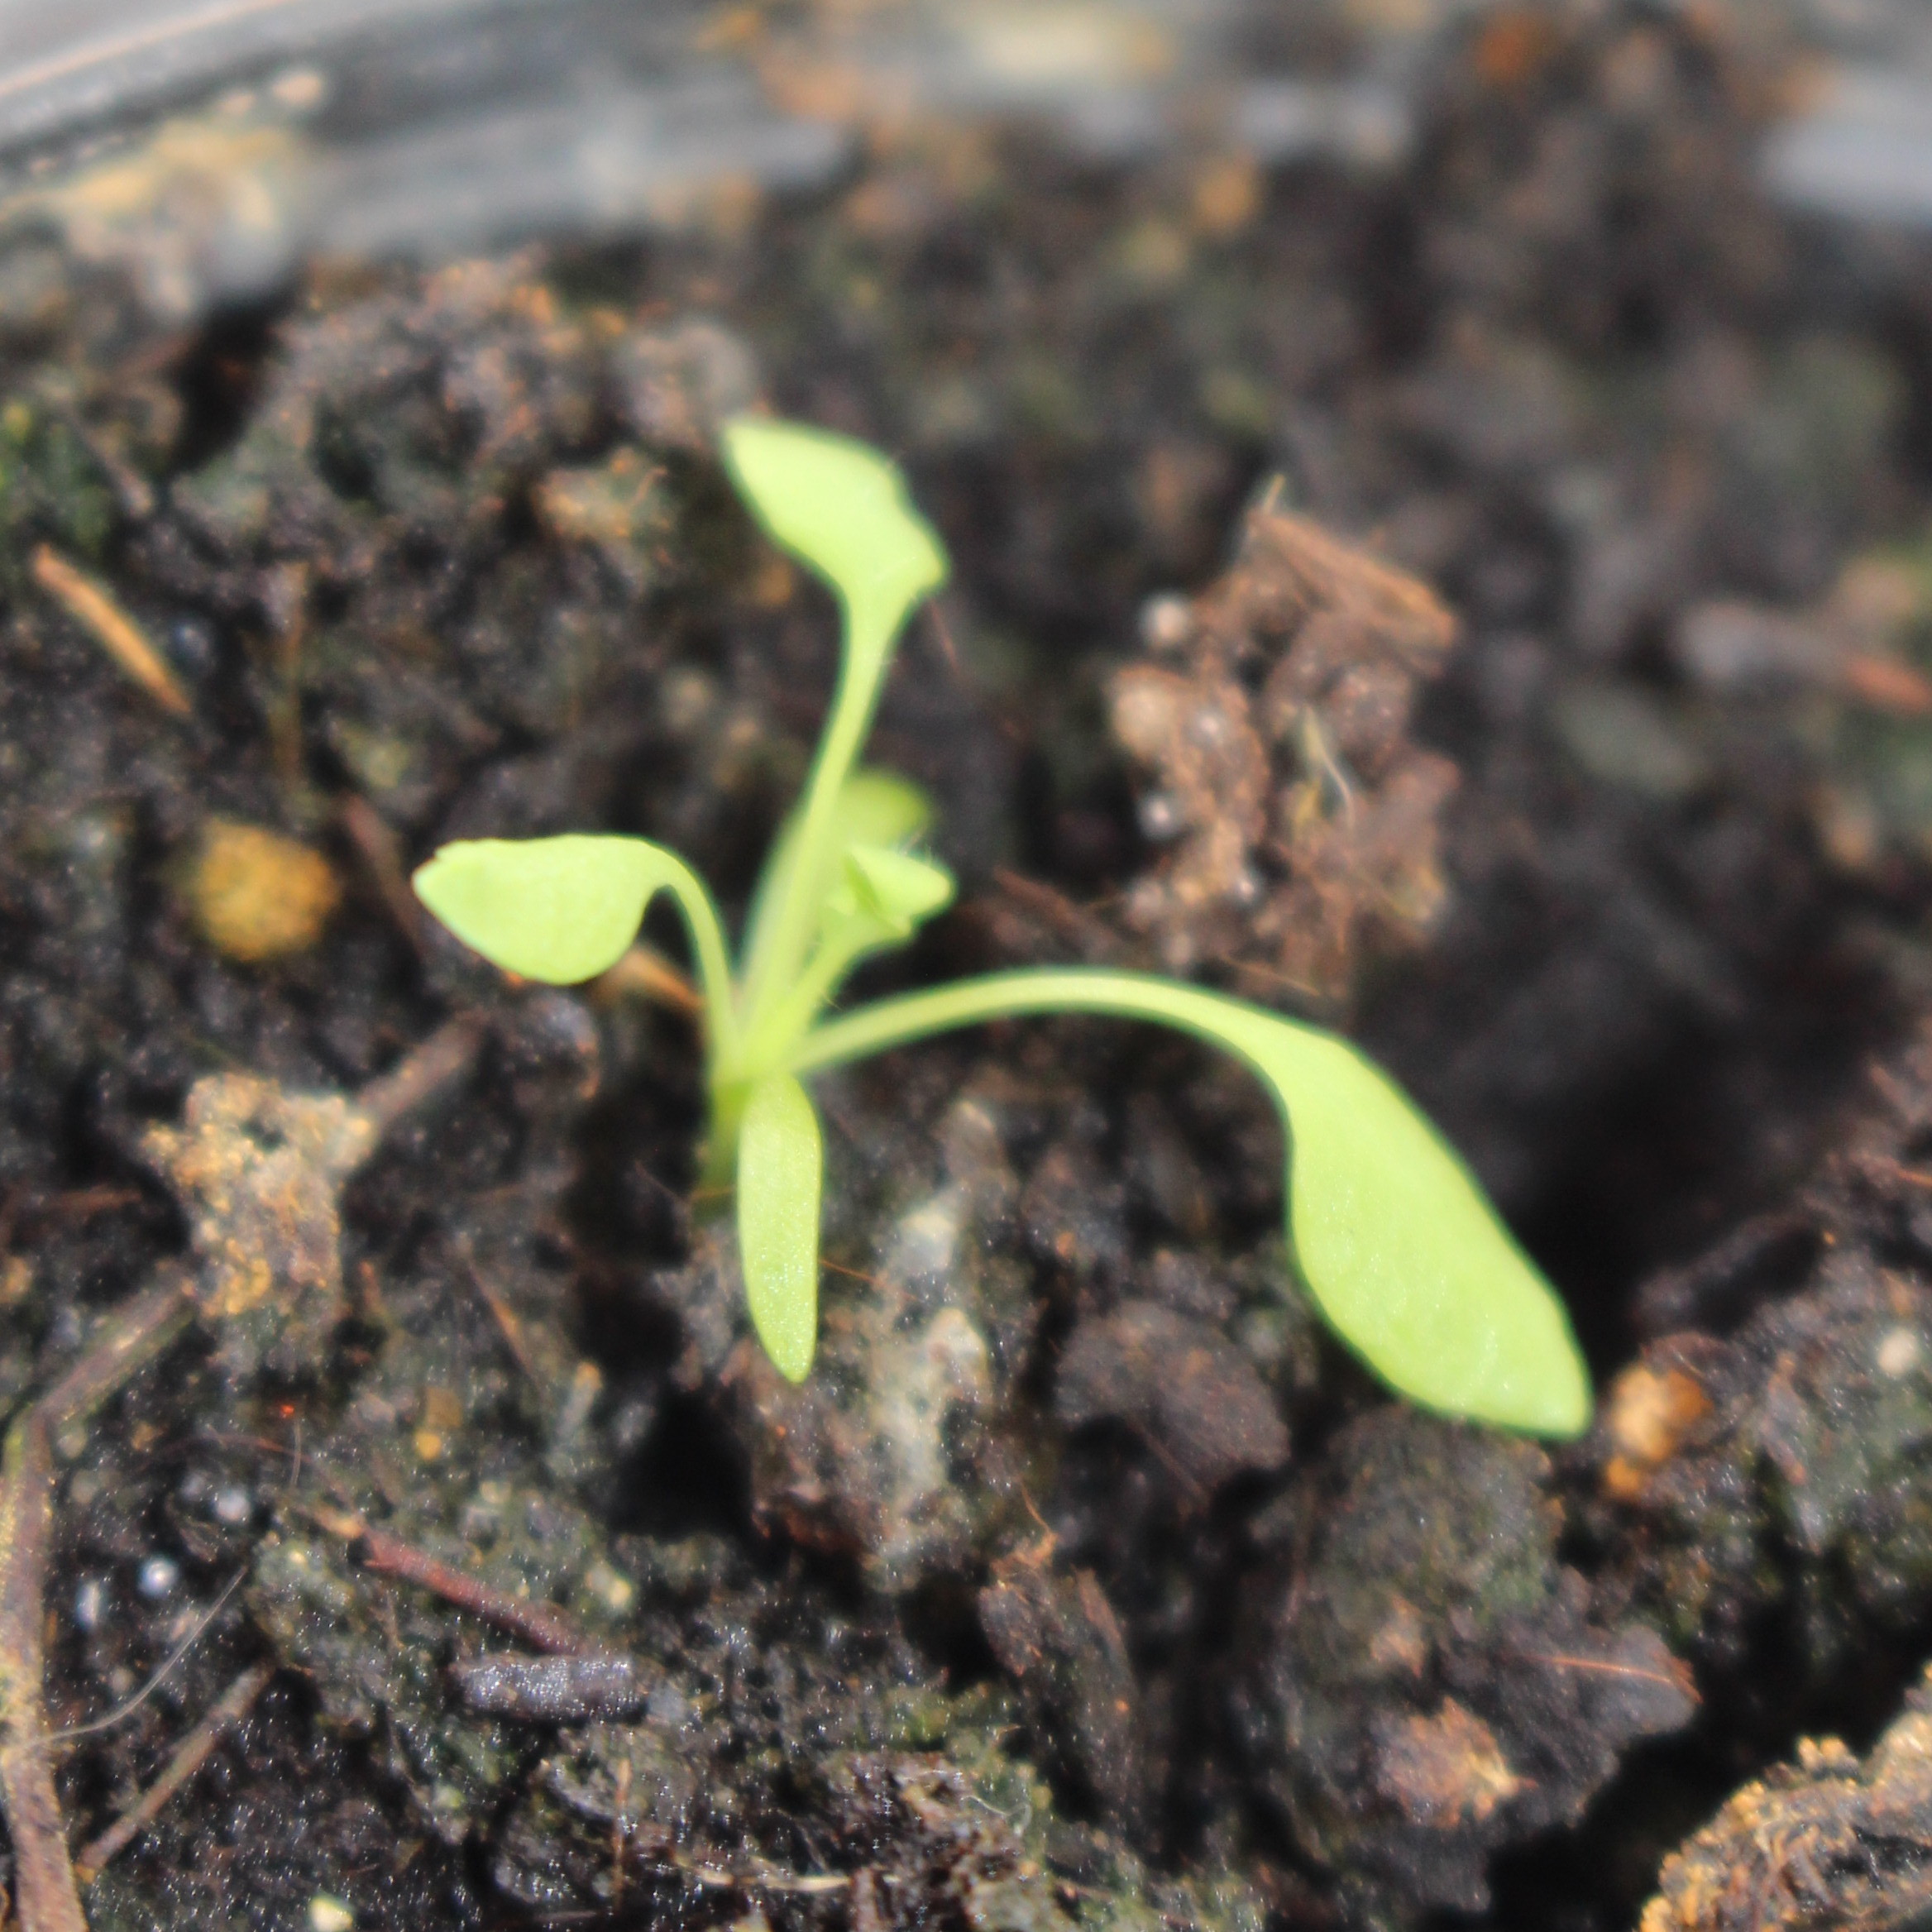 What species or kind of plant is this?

Papaver rhoeas
